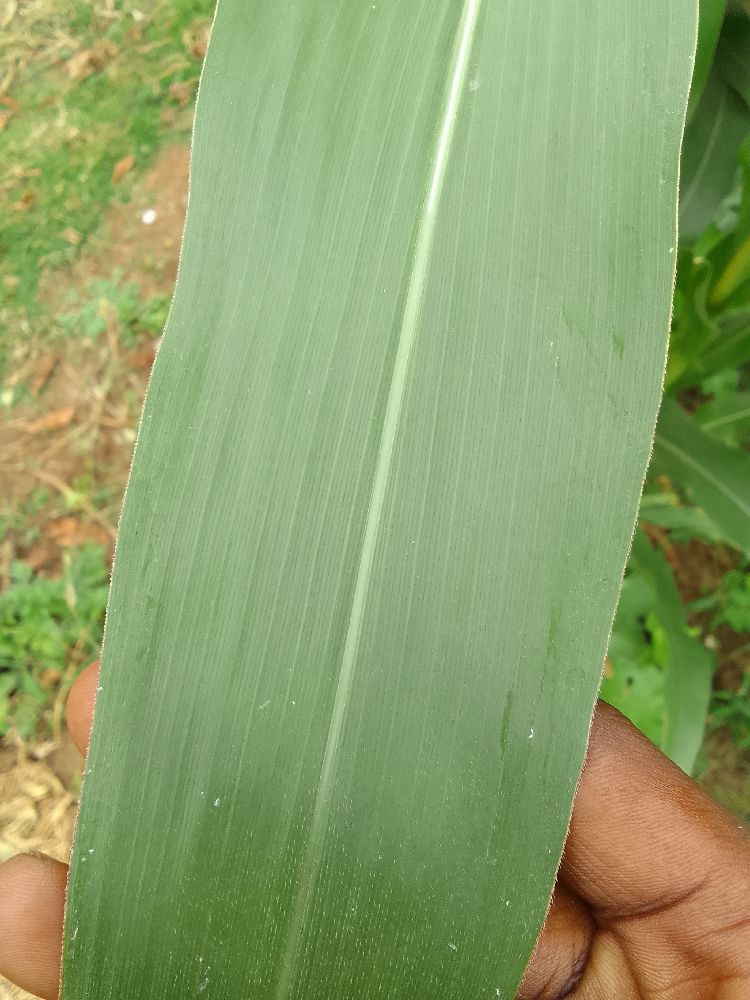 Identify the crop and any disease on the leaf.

maize, healthy
